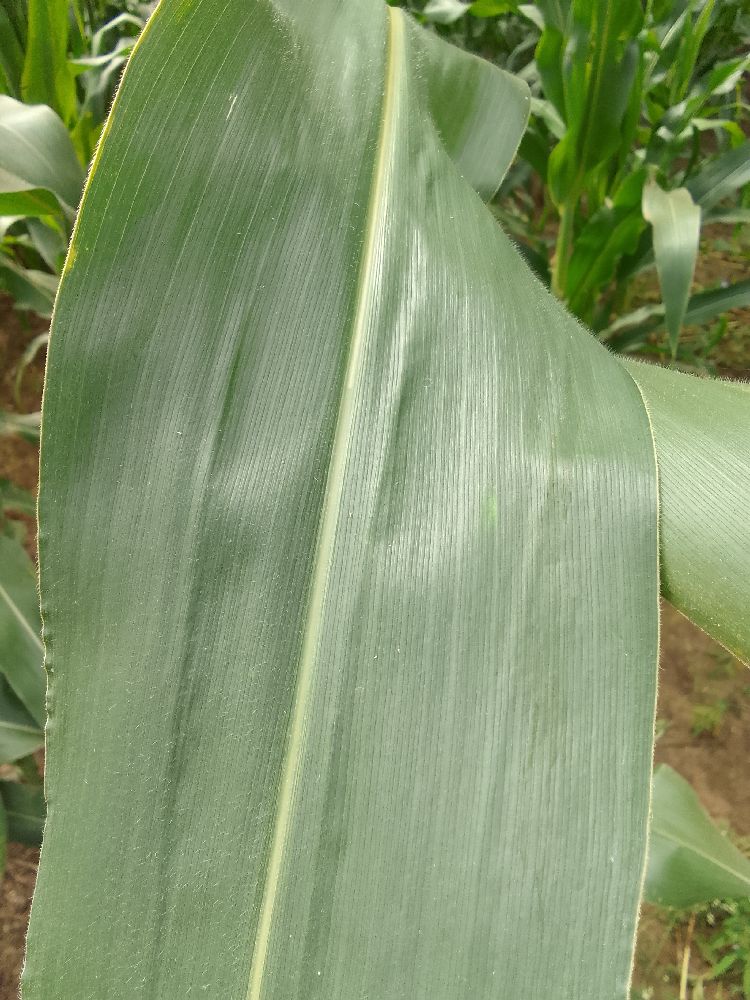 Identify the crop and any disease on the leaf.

maize, healthy
